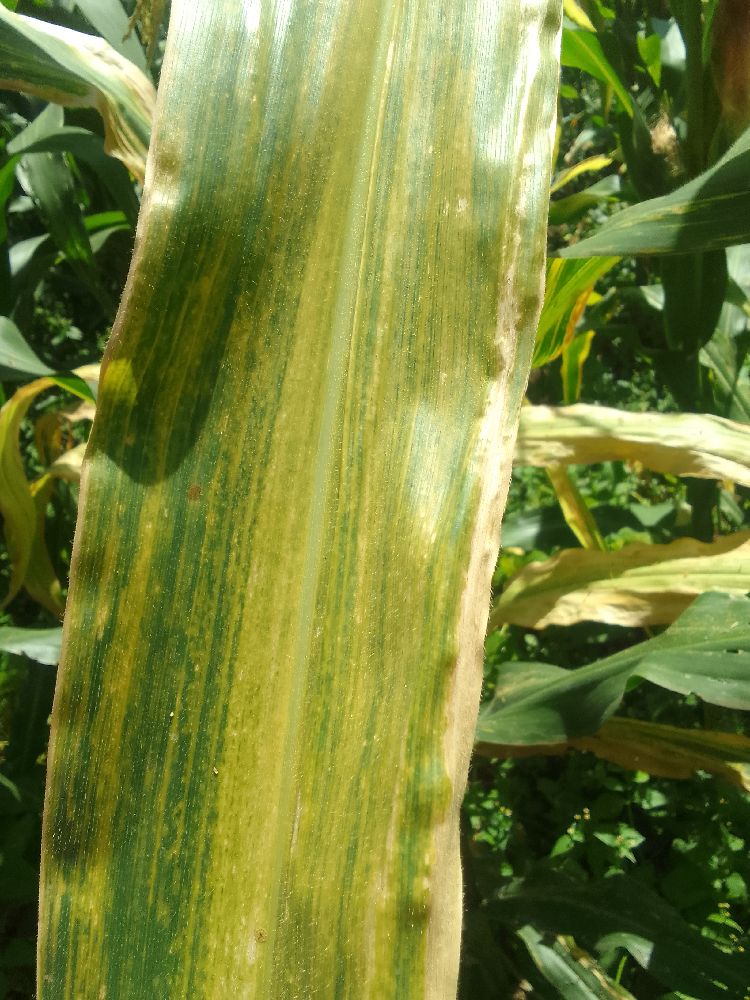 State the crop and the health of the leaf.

maize, maize lethal necrosis
